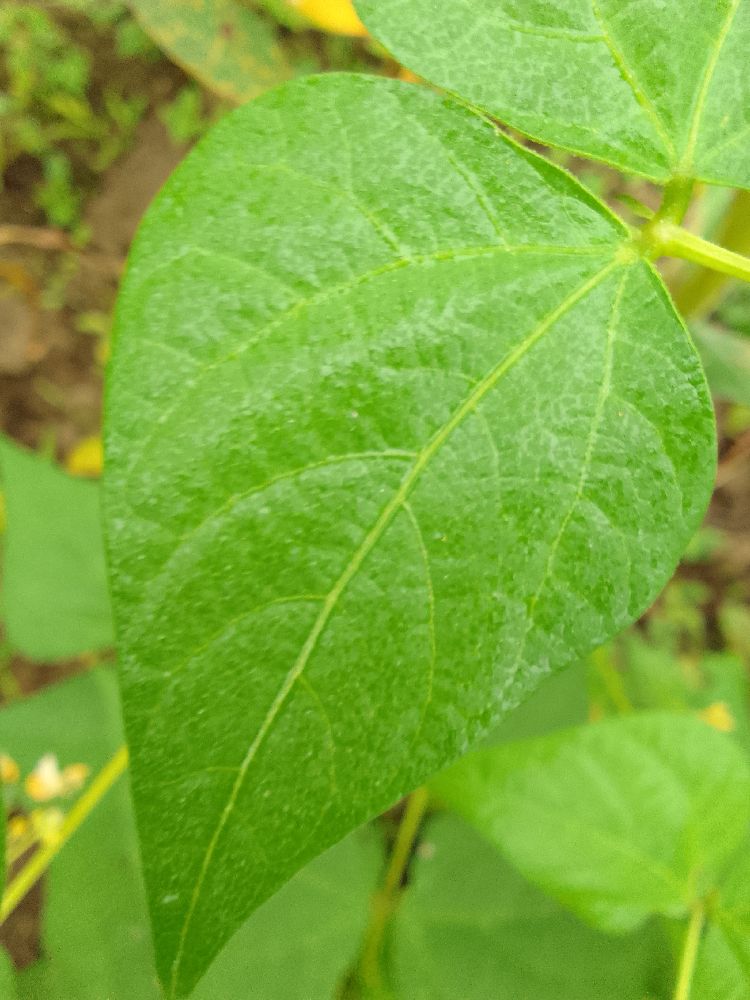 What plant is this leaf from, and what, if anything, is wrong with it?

common bean, healthy
